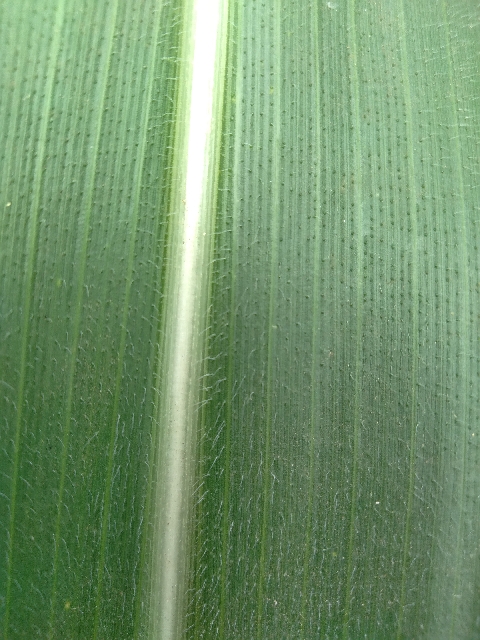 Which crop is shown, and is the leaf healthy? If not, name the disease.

maize, healthy
